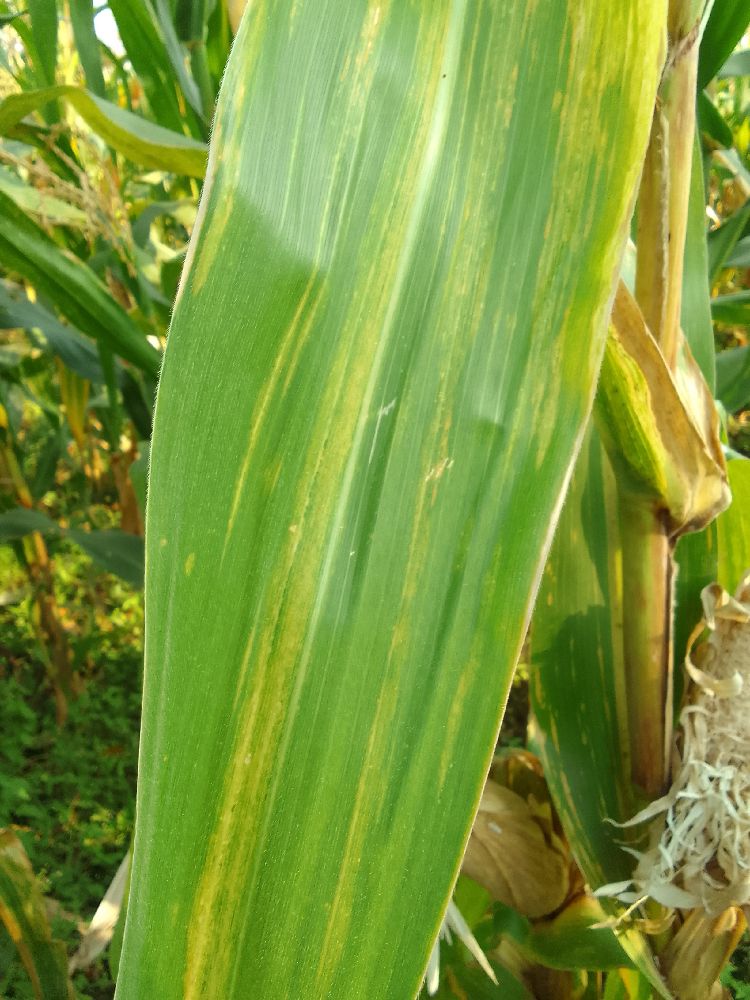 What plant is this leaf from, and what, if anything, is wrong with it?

maize, maize lethal necrosis
